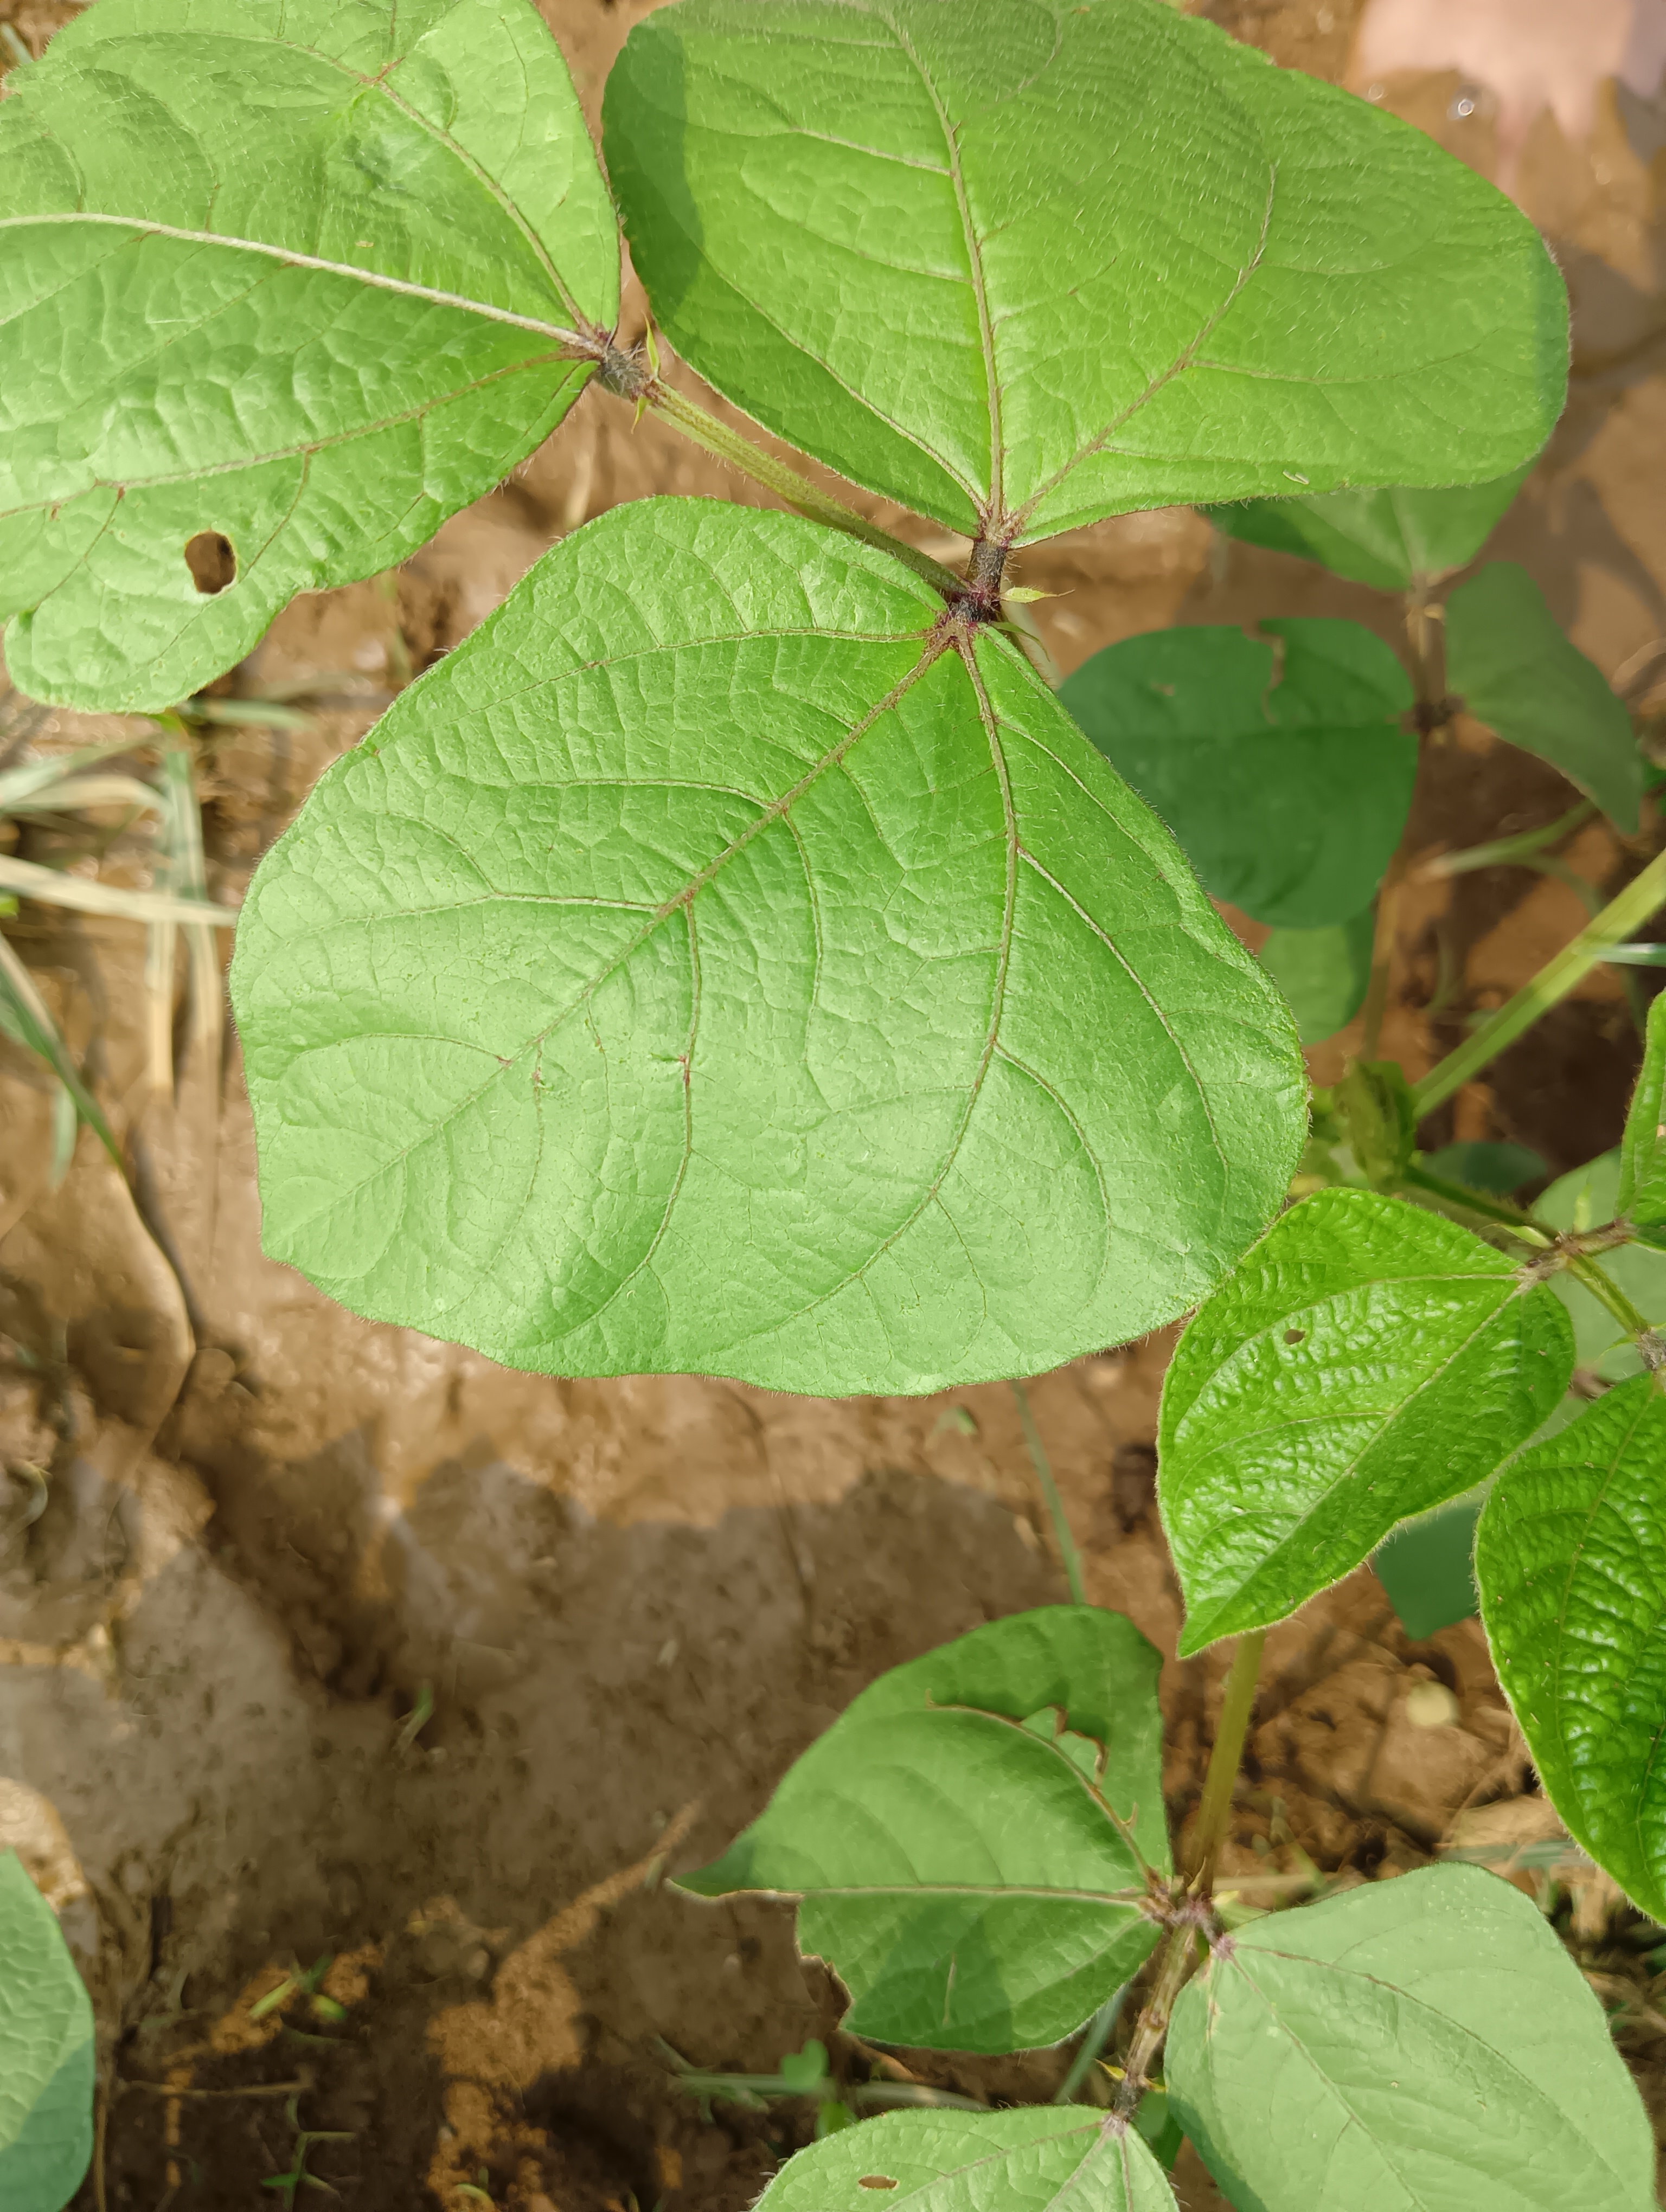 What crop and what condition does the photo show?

mungbean, healthy
